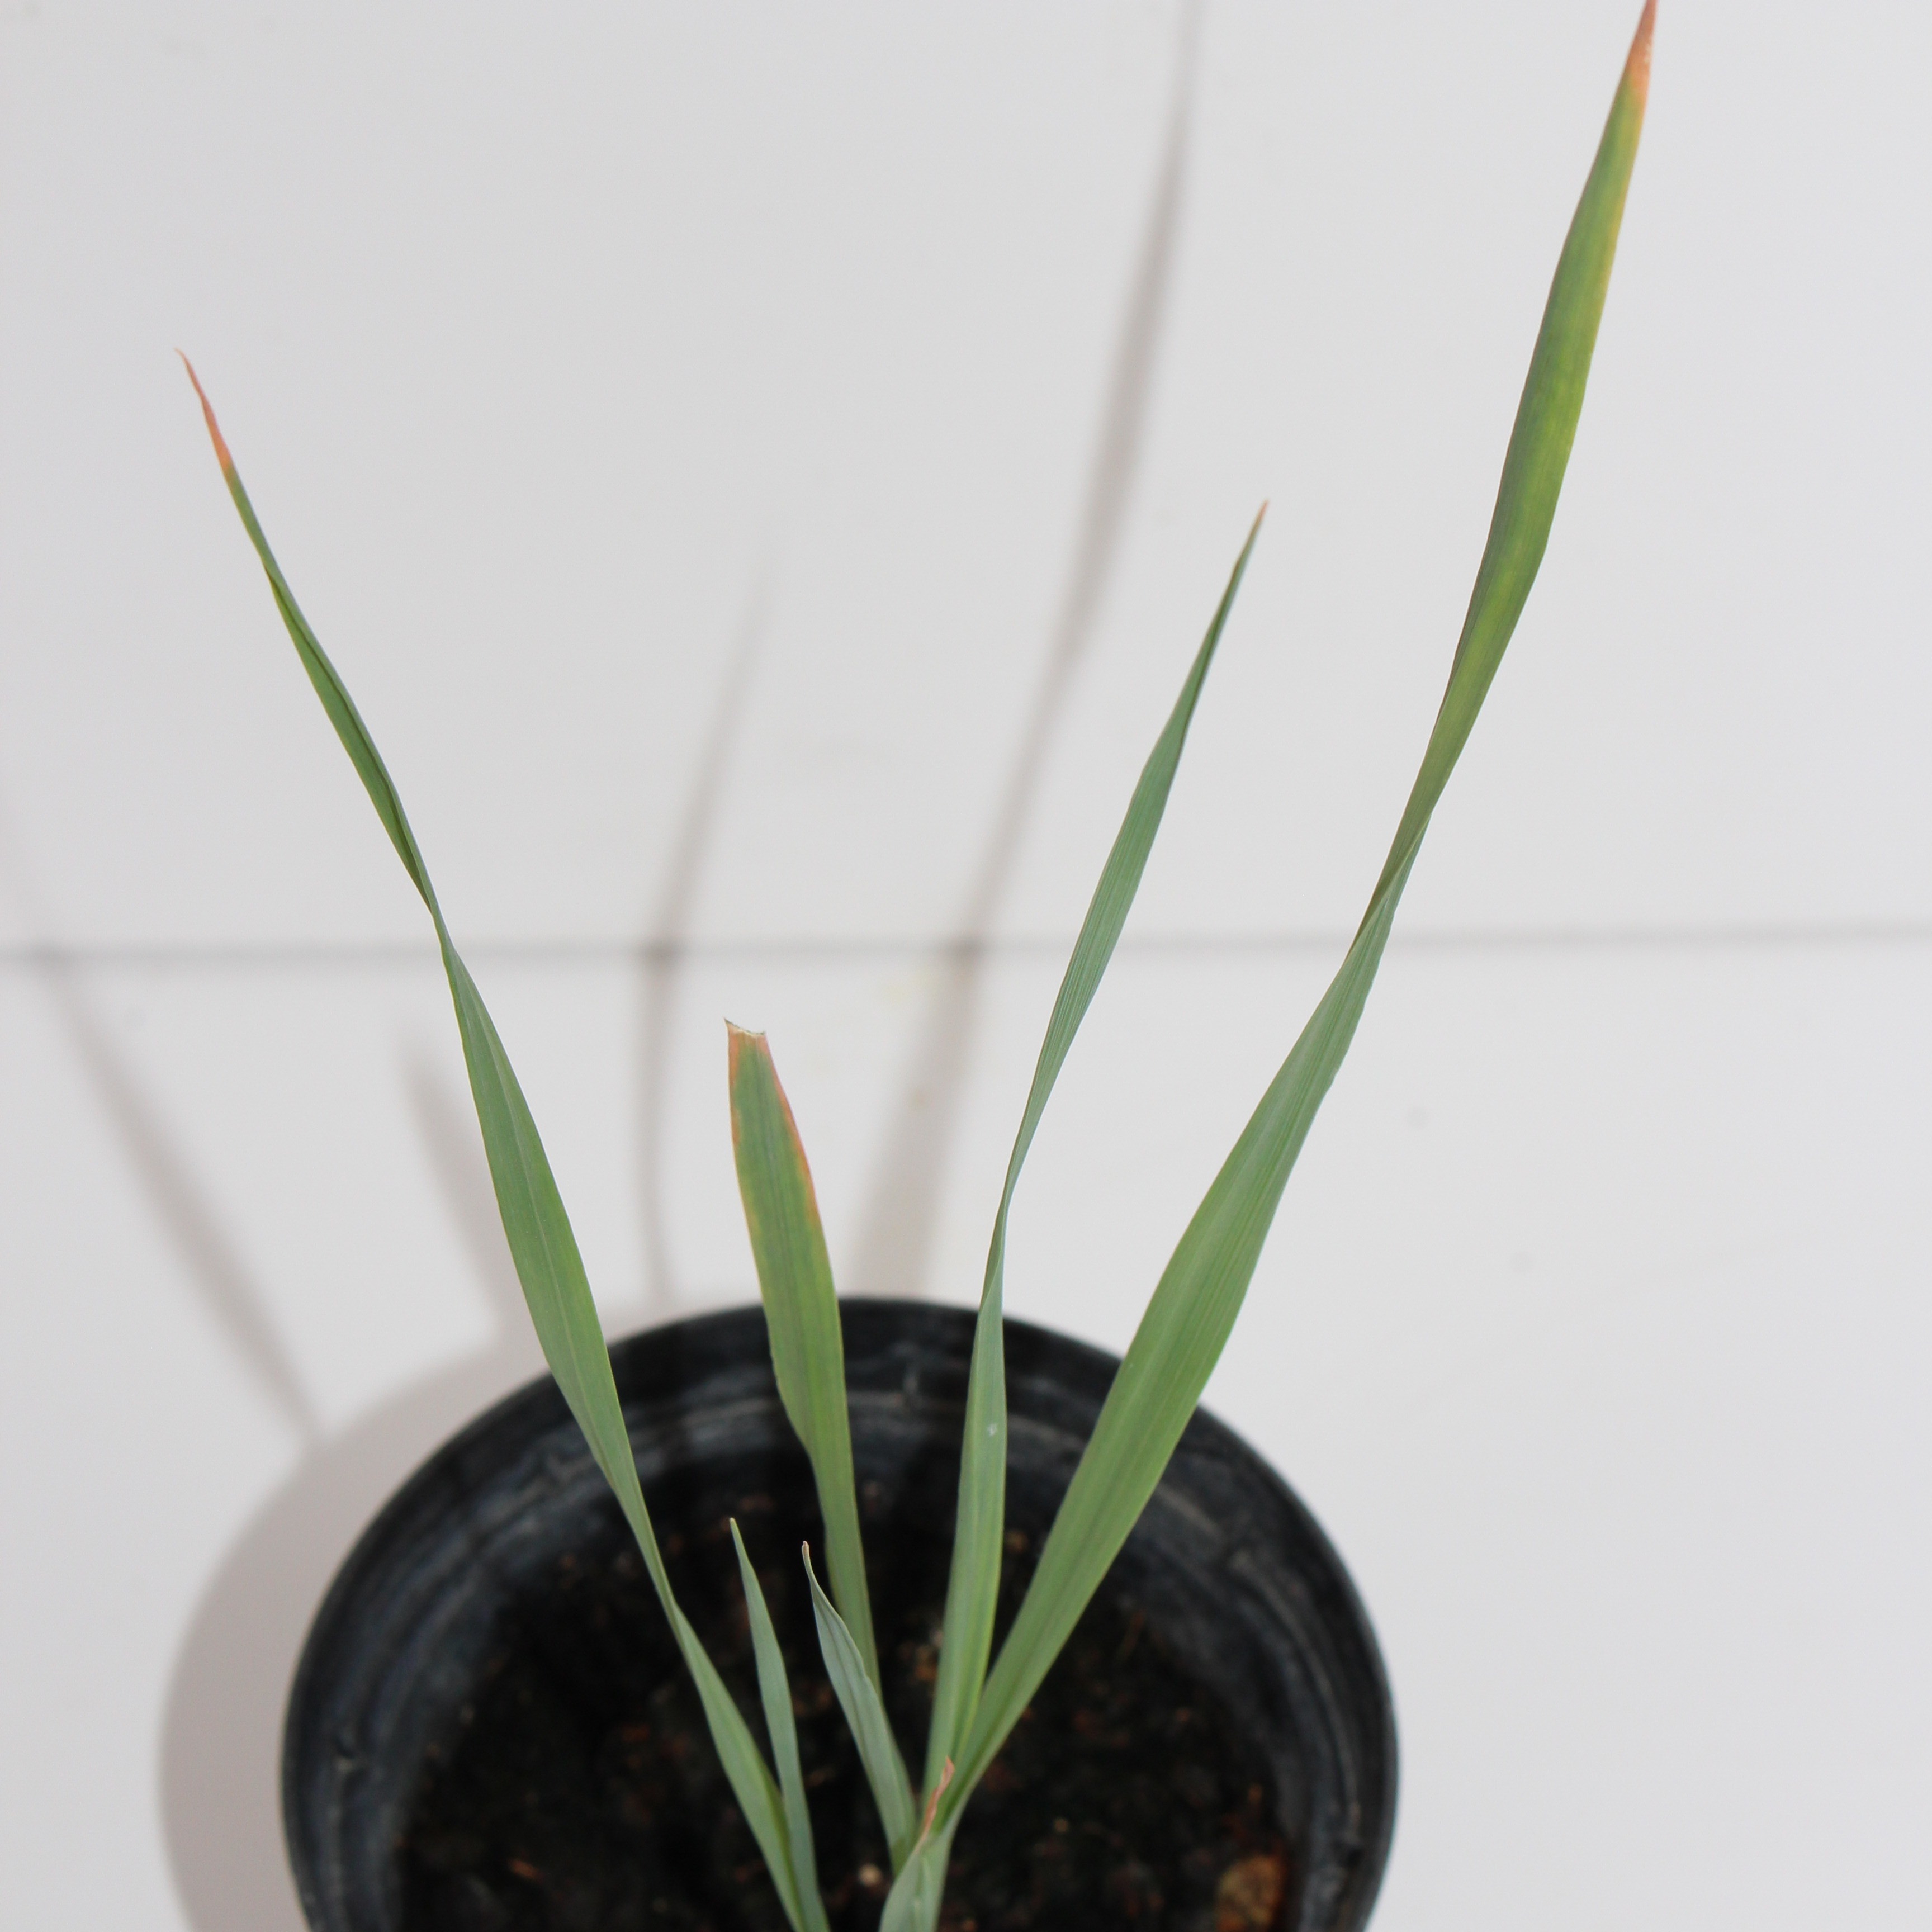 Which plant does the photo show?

Avena sterilis
